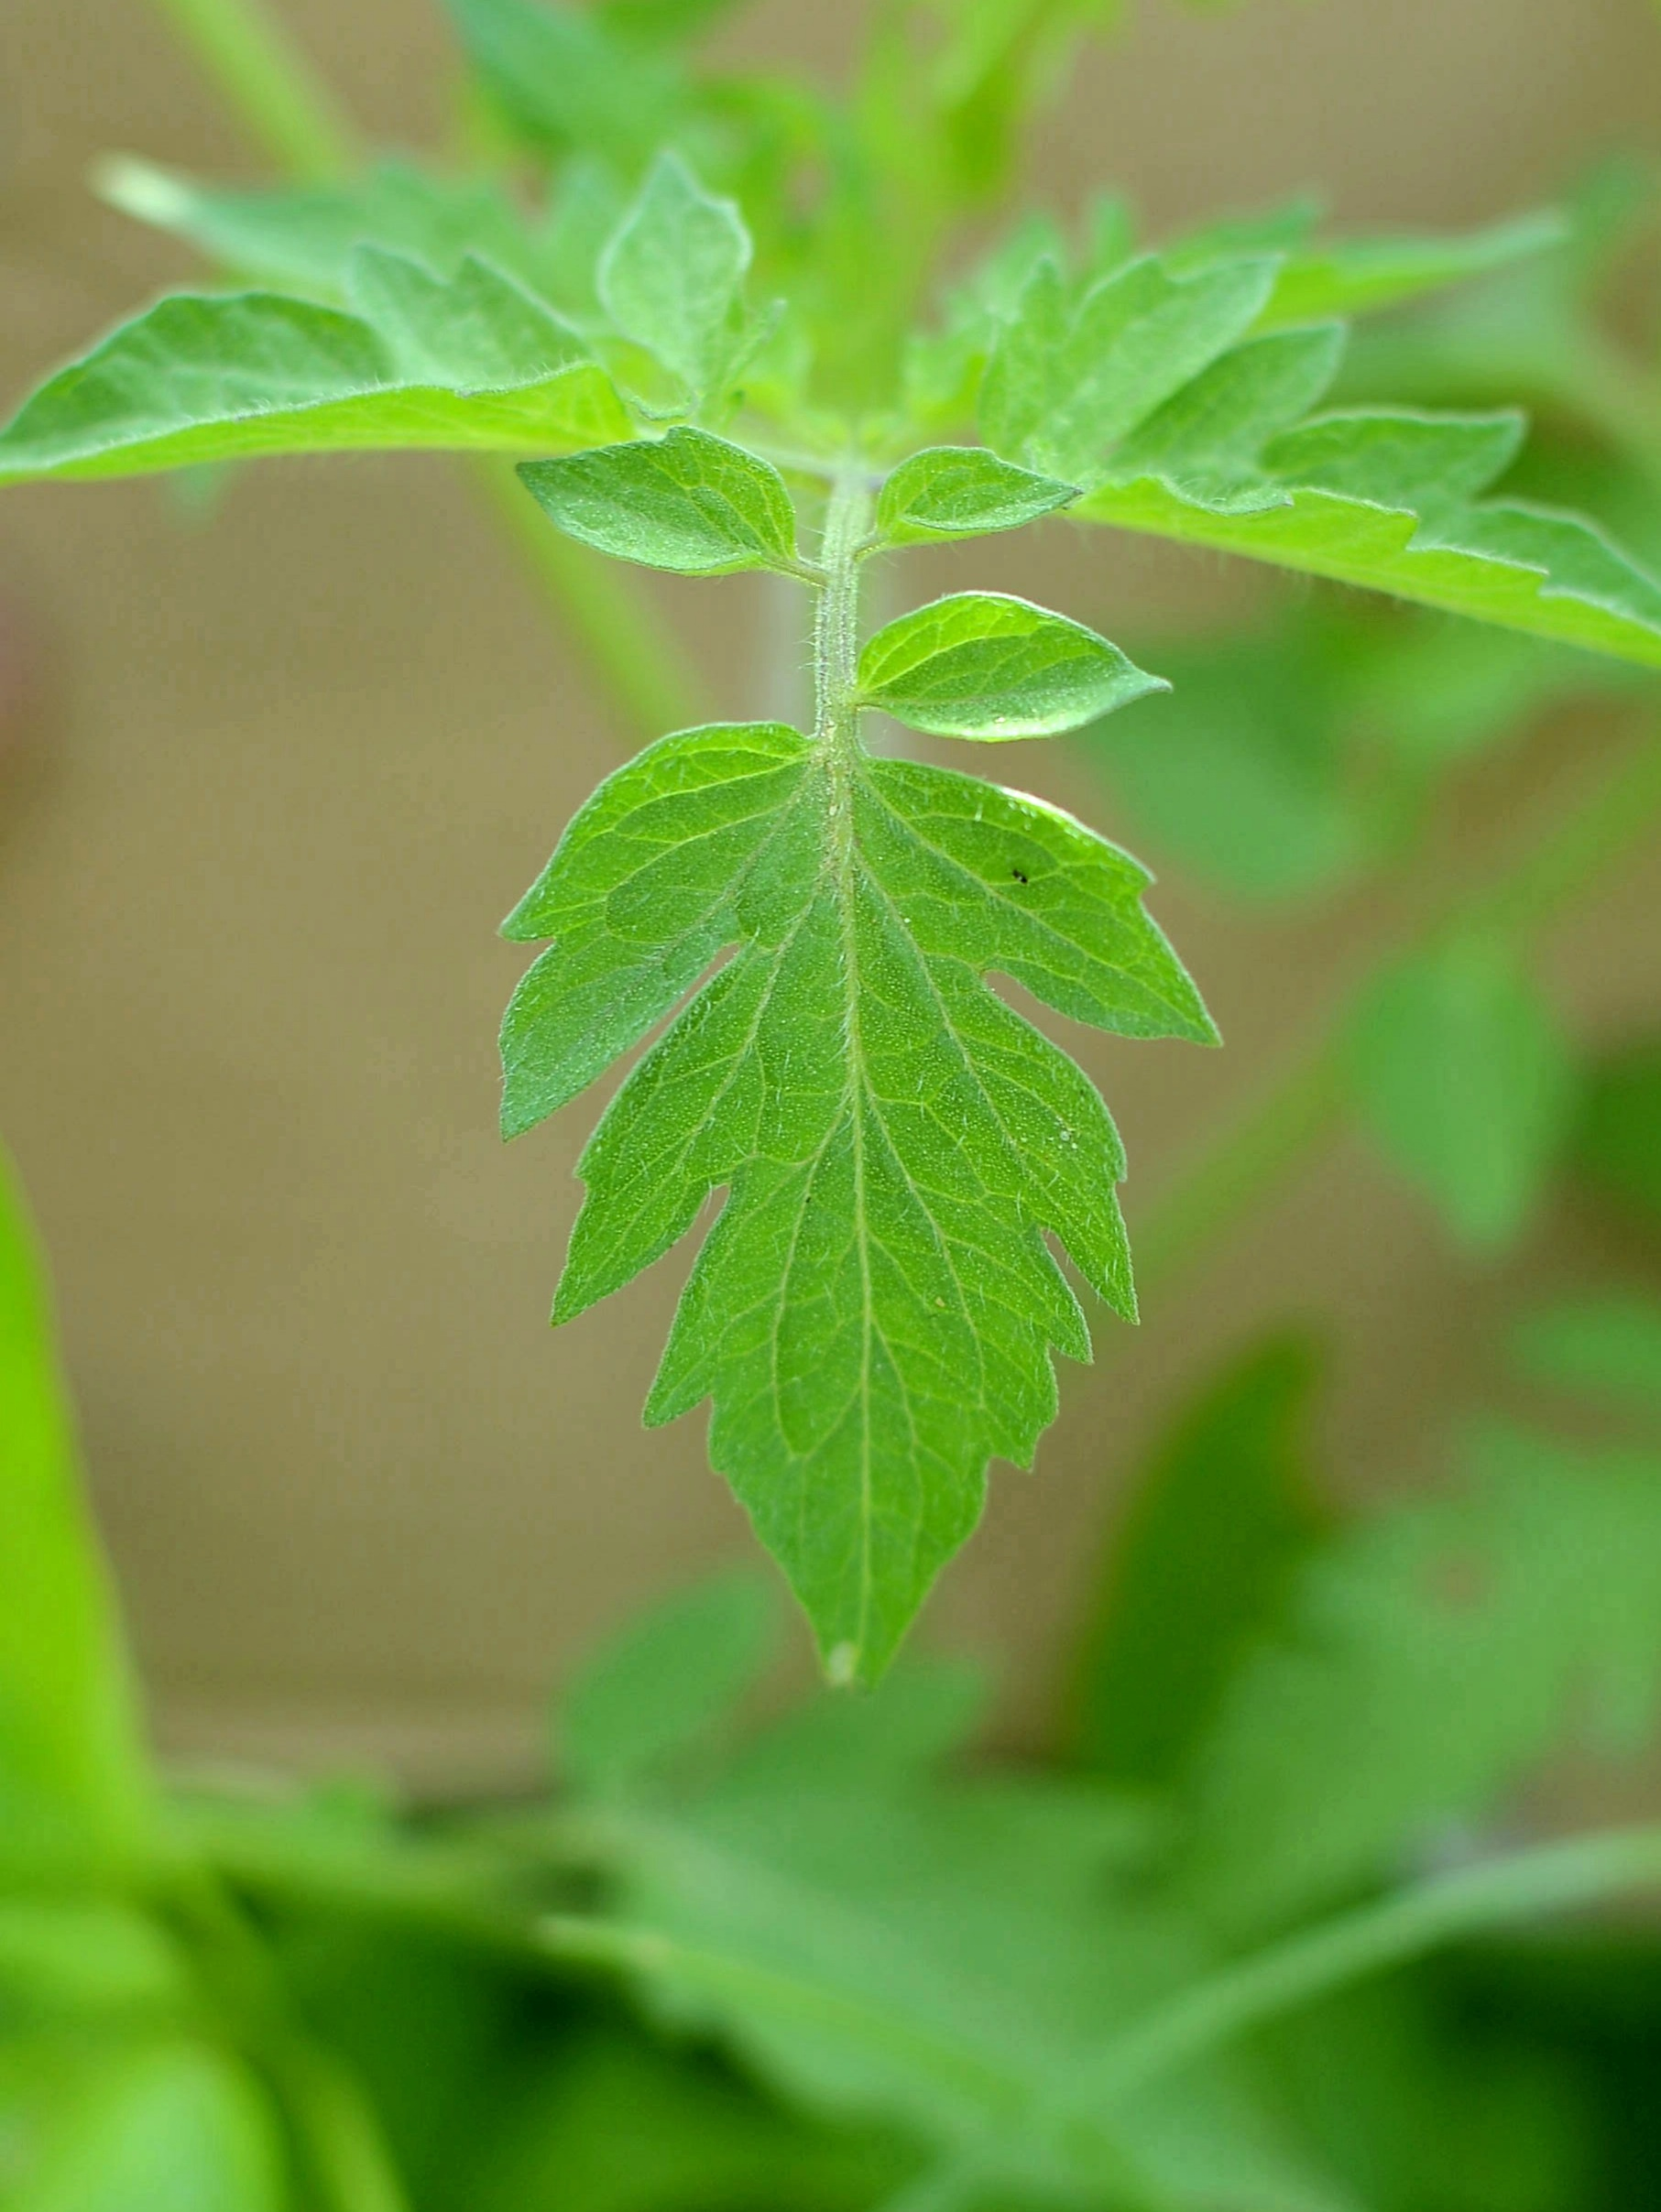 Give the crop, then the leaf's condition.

tomato, healthy
